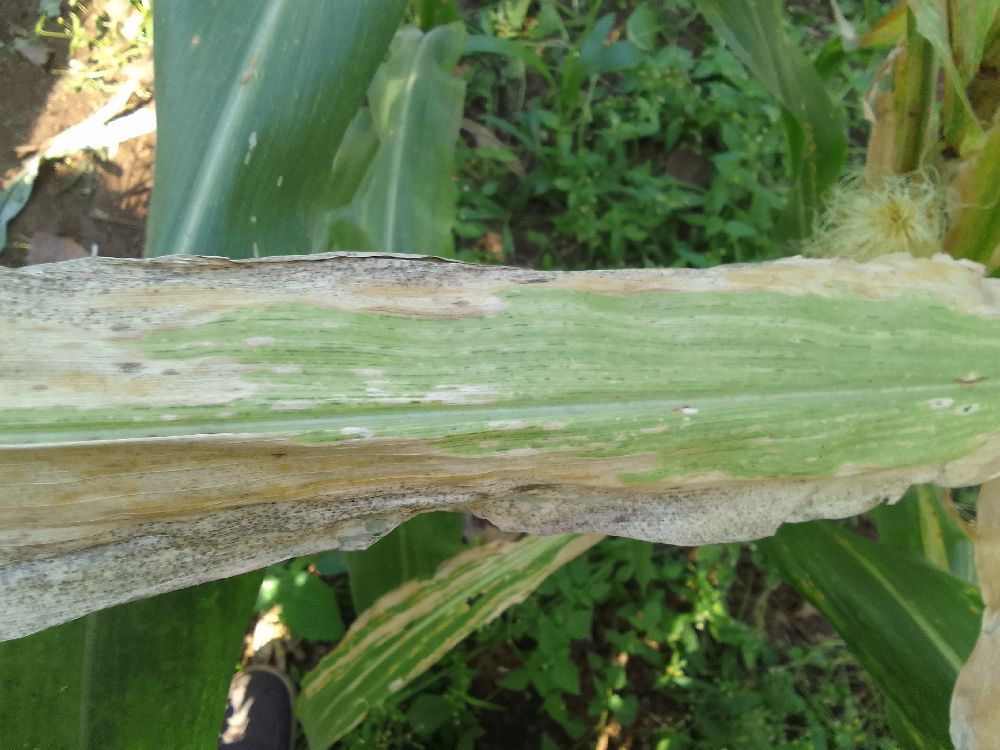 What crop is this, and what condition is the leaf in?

maize, maize lethal necrosis
